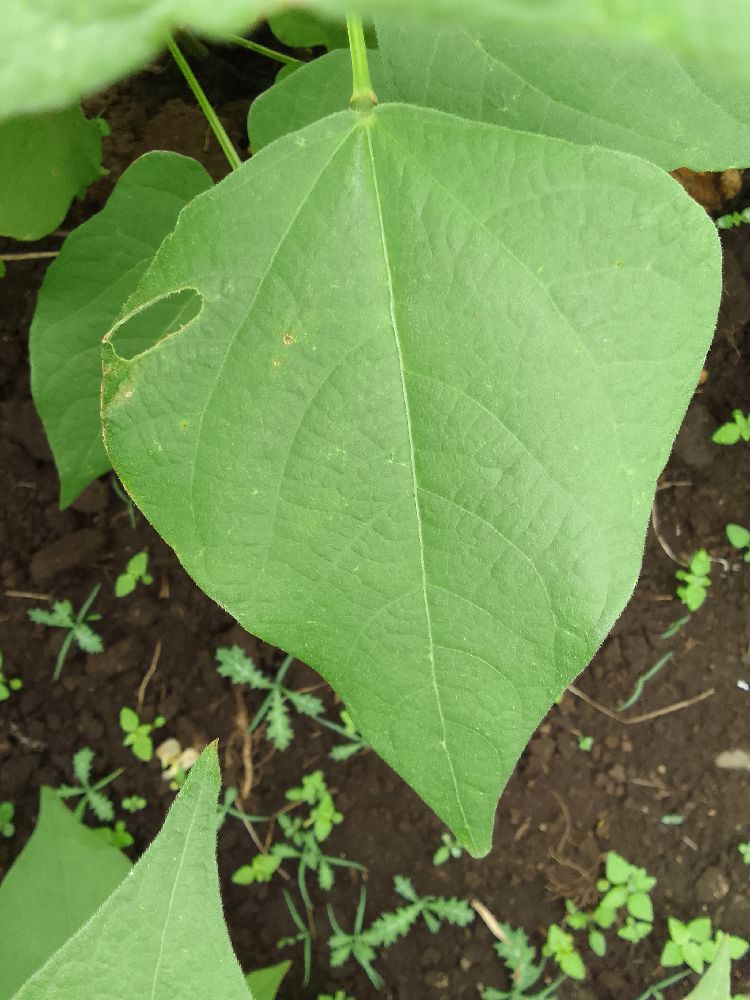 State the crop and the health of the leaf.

common bean, healthy
